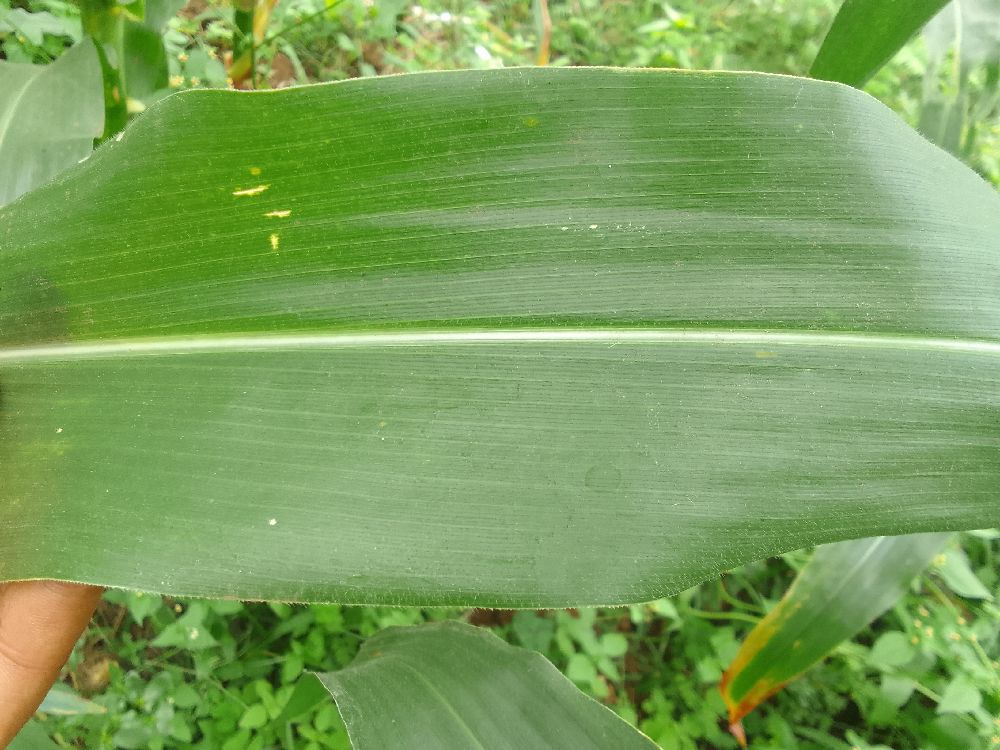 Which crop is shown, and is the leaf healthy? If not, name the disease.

maize, healthy
